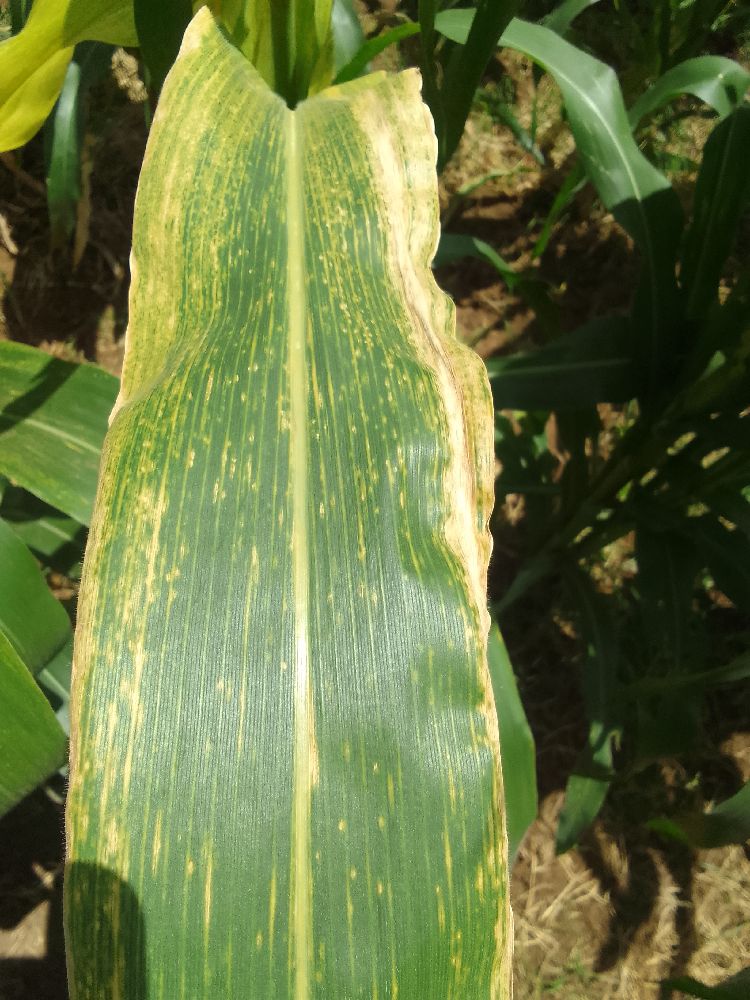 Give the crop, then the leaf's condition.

maize, maize lethal necrosis
